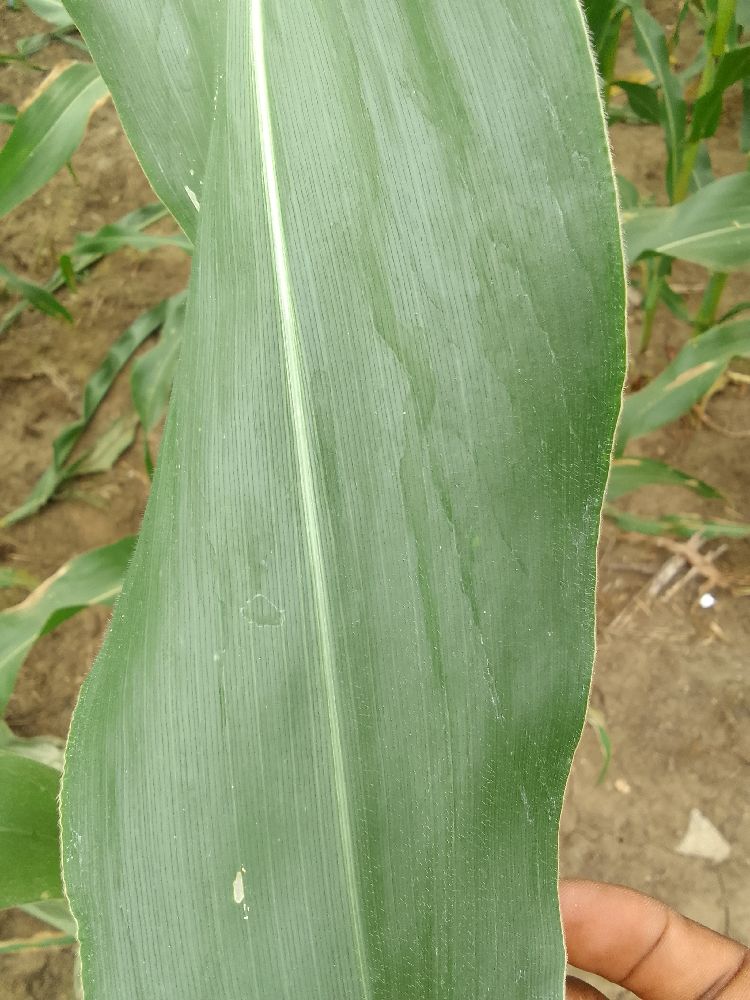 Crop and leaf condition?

maize, healthy
